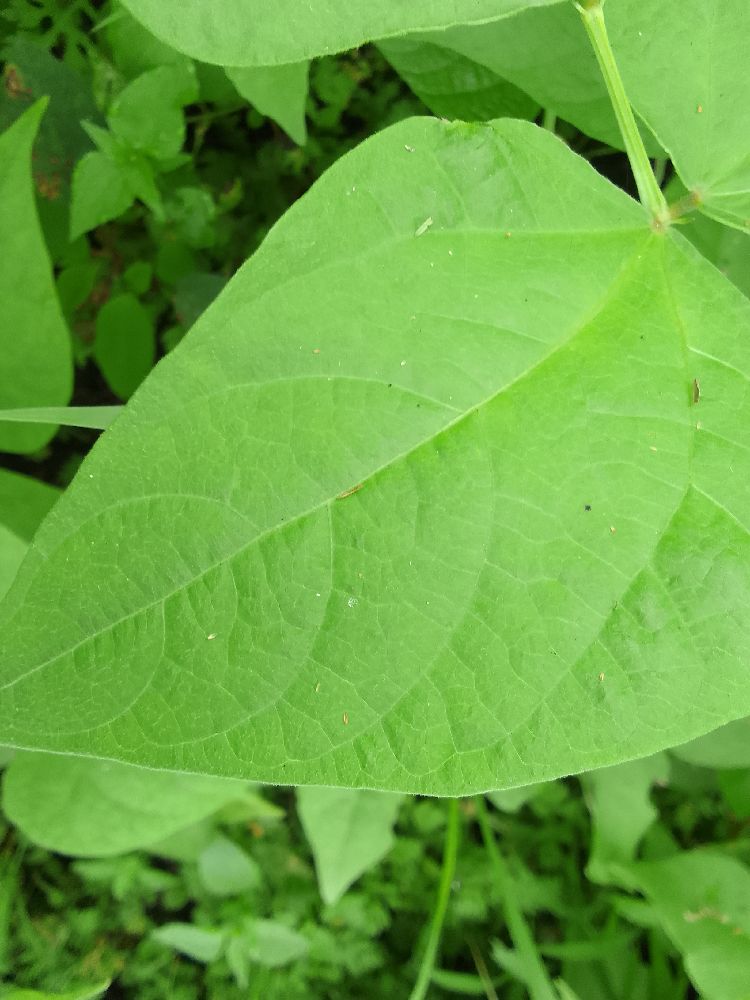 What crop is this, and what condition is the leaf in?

common bean, healthy
